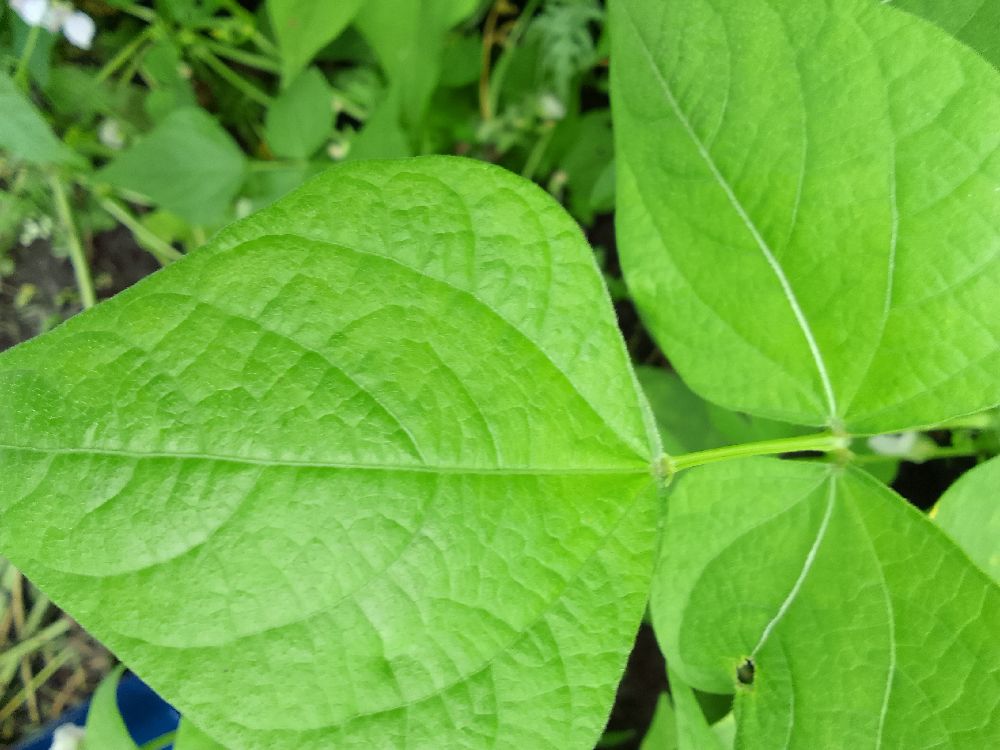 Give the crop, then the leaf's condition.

common bean, healthy
